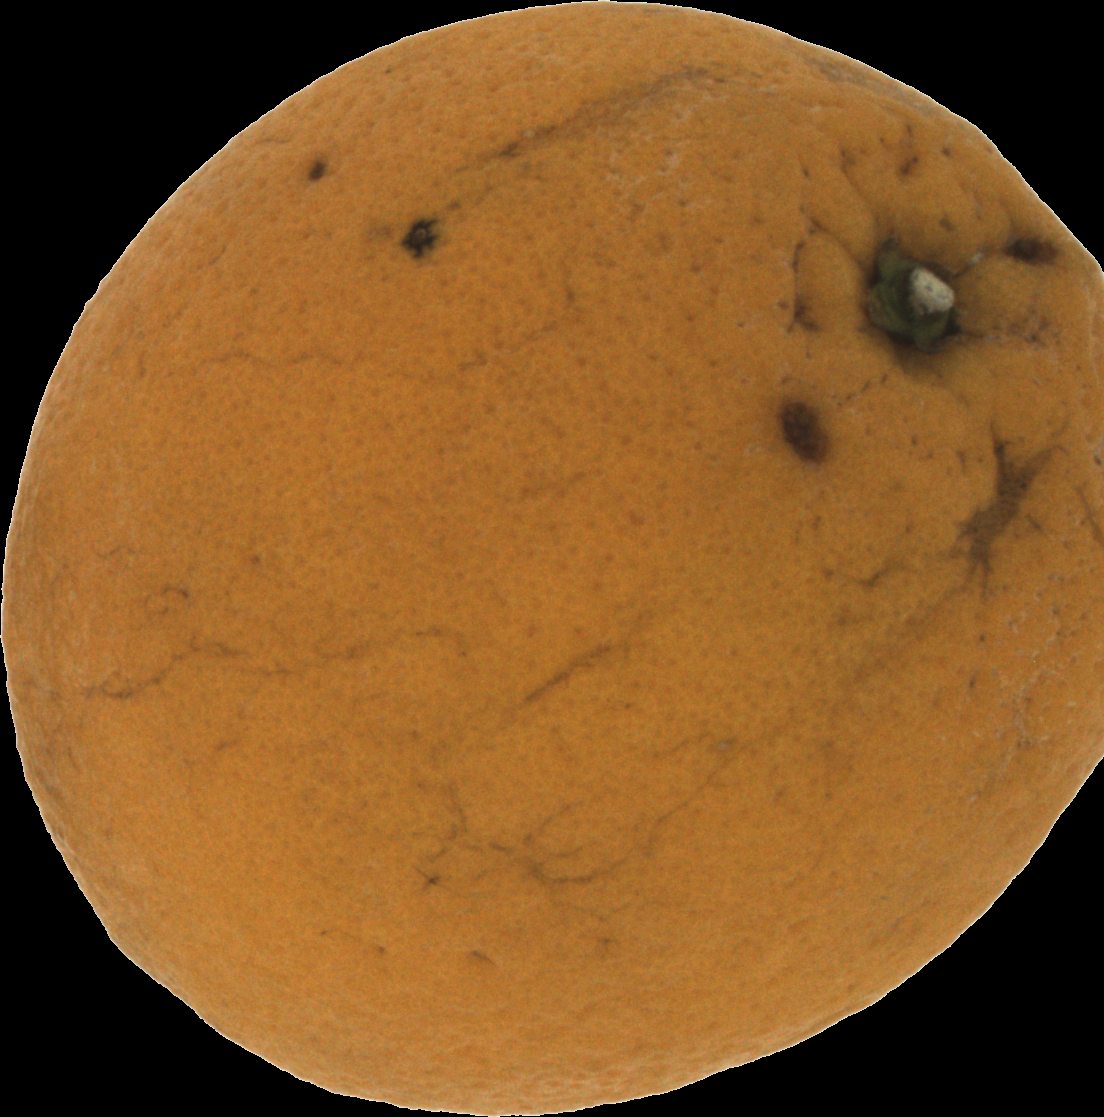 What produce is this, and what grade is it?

orange, bad
